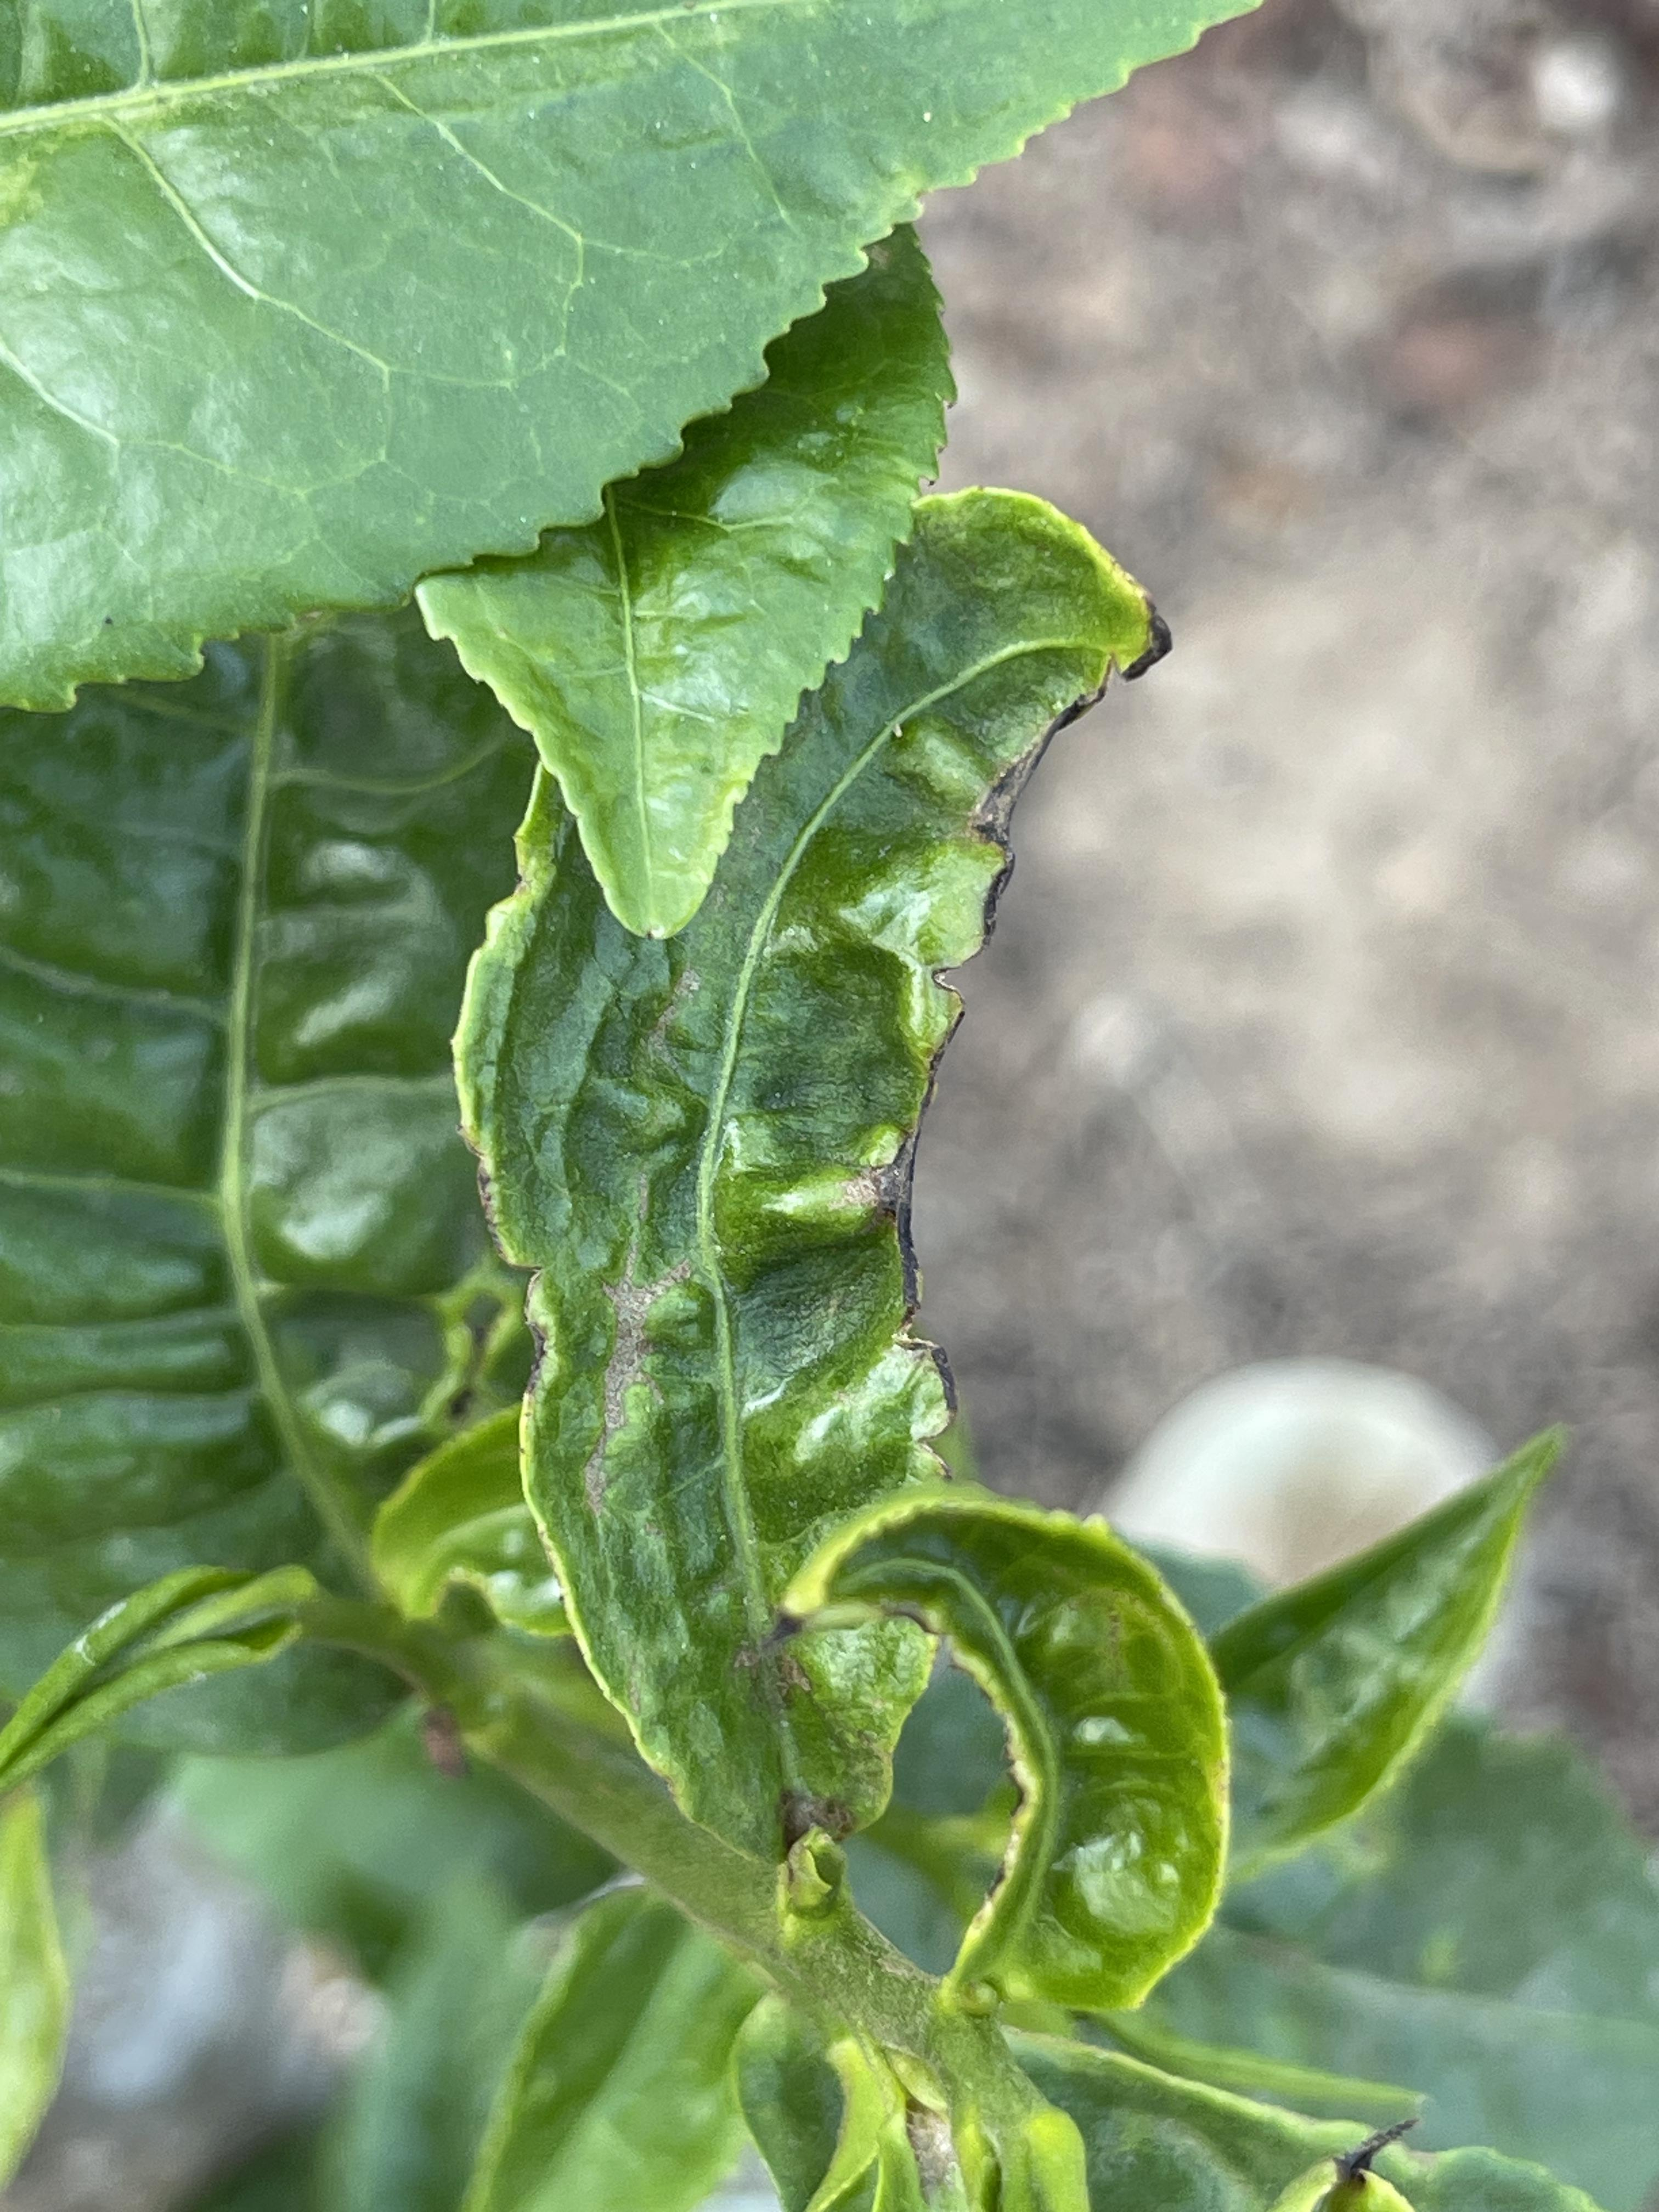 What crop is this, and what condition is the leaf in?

tea, helopeltis
